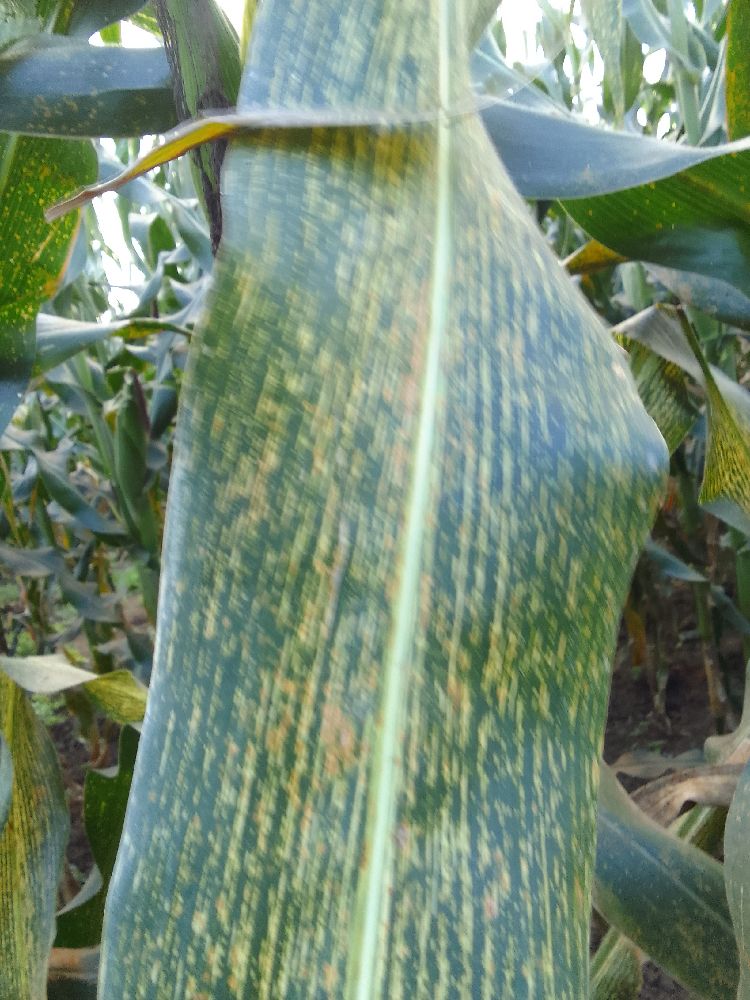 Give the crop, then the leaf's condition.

maize, maize streak virus
